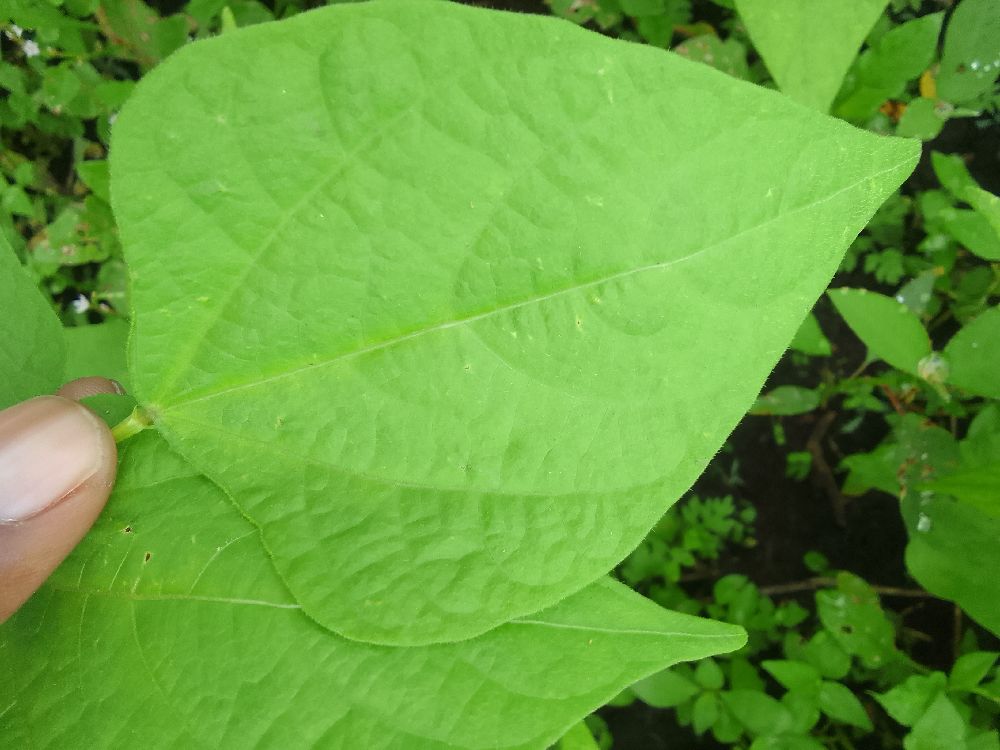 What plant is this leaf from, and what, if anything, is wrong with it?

common bean, healthy
